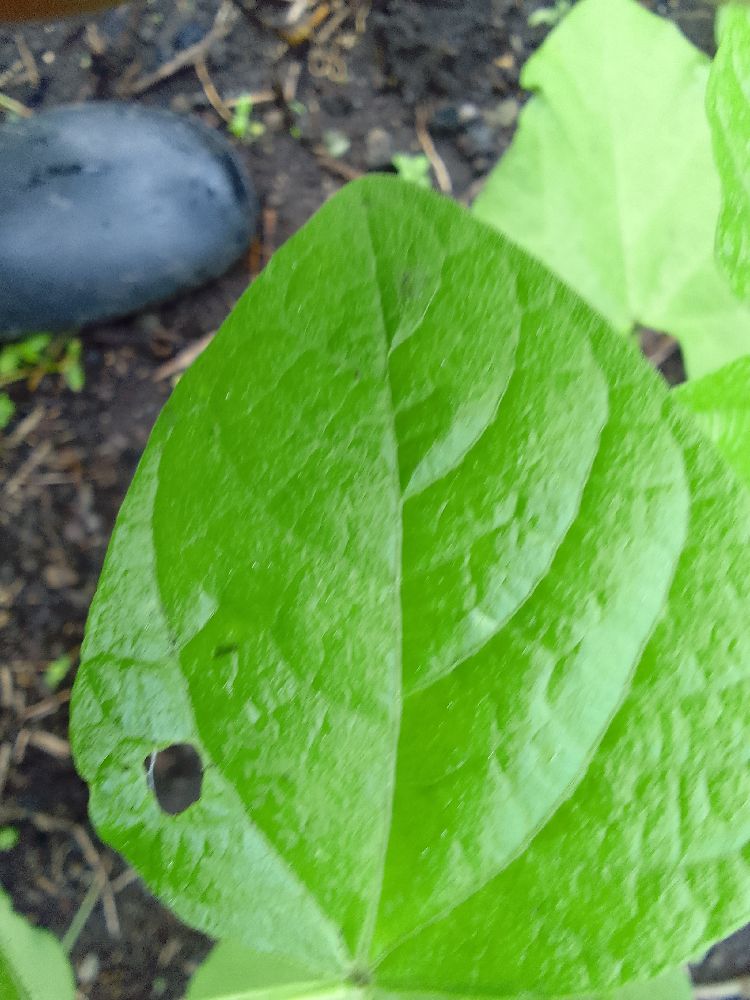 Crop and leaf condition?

common bean, healthy
